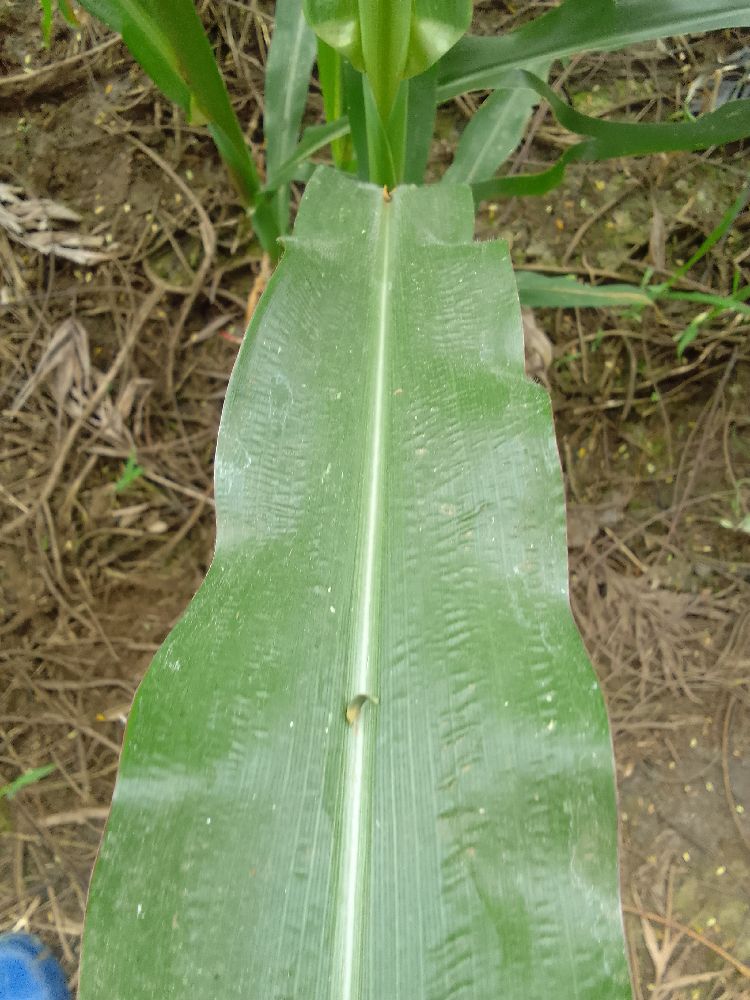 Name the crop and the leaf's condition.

maize, healthy
